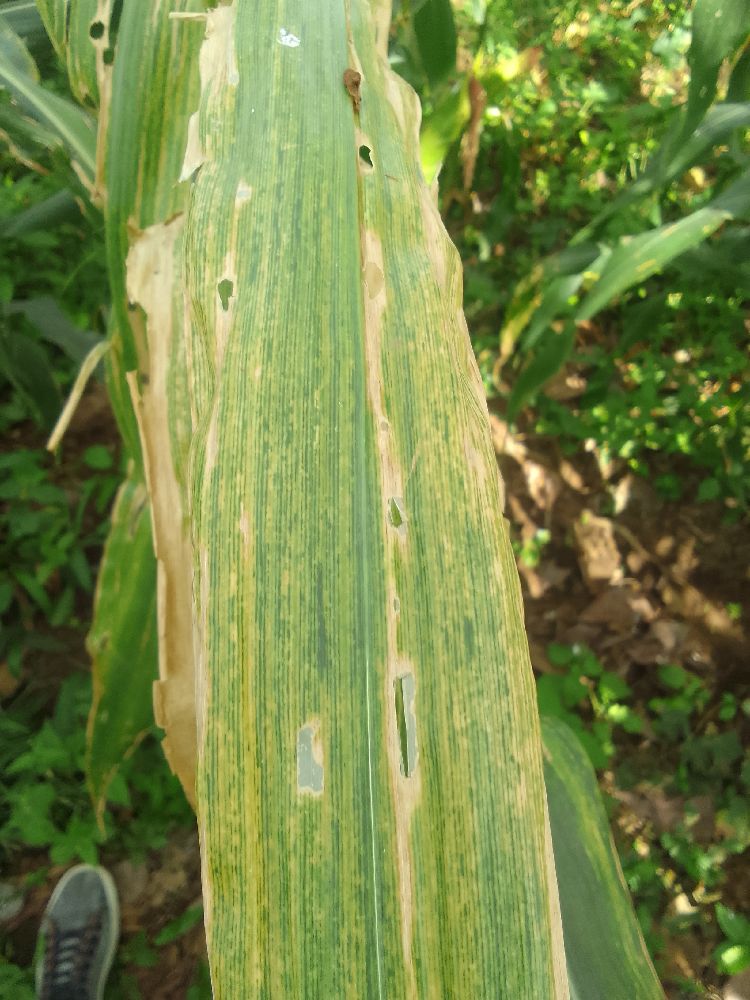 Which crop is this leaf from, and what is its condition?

maize, maize lethal necrosis
